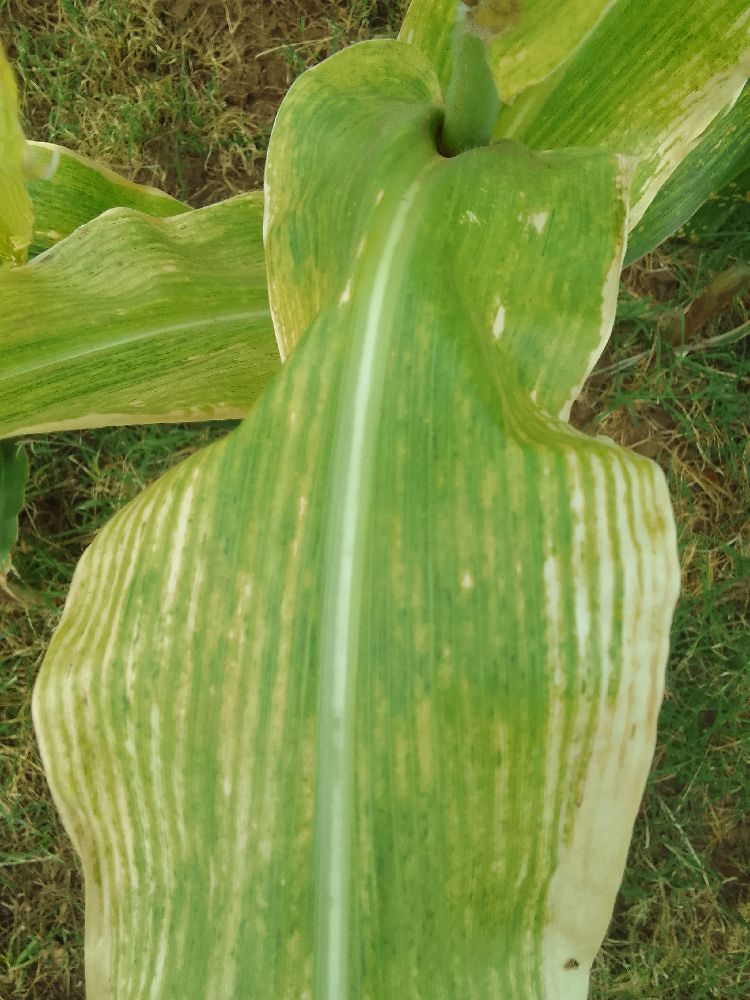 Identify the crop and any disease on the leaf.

maize, maize lethal necrosis
